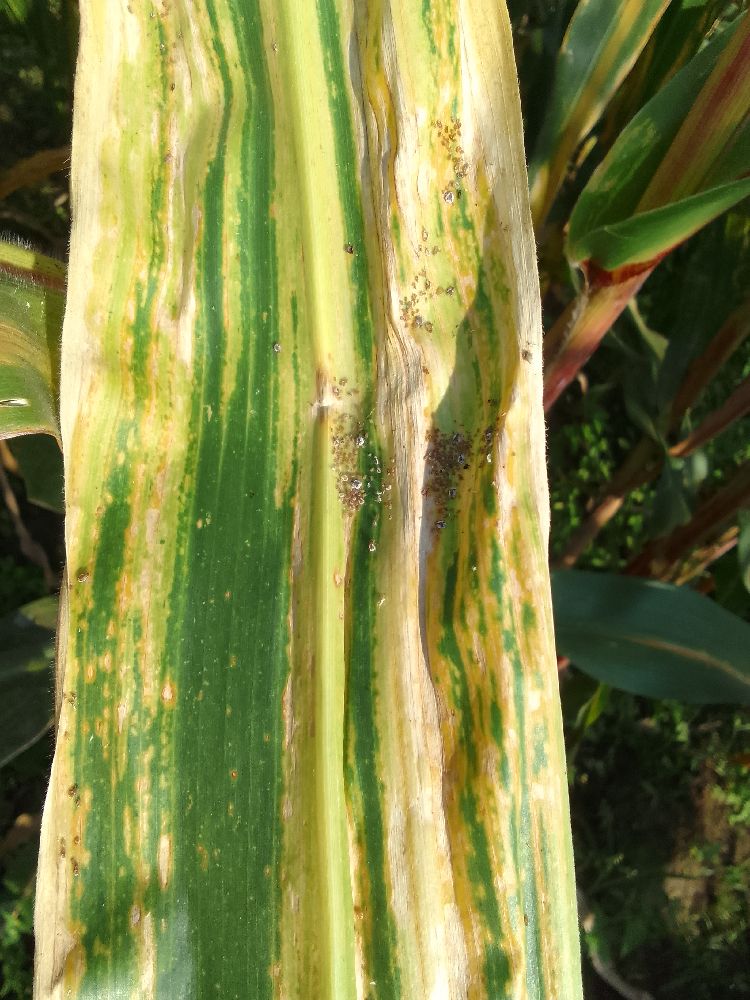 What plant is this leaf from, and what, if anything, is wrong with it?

maize, maize lethal necrosis
